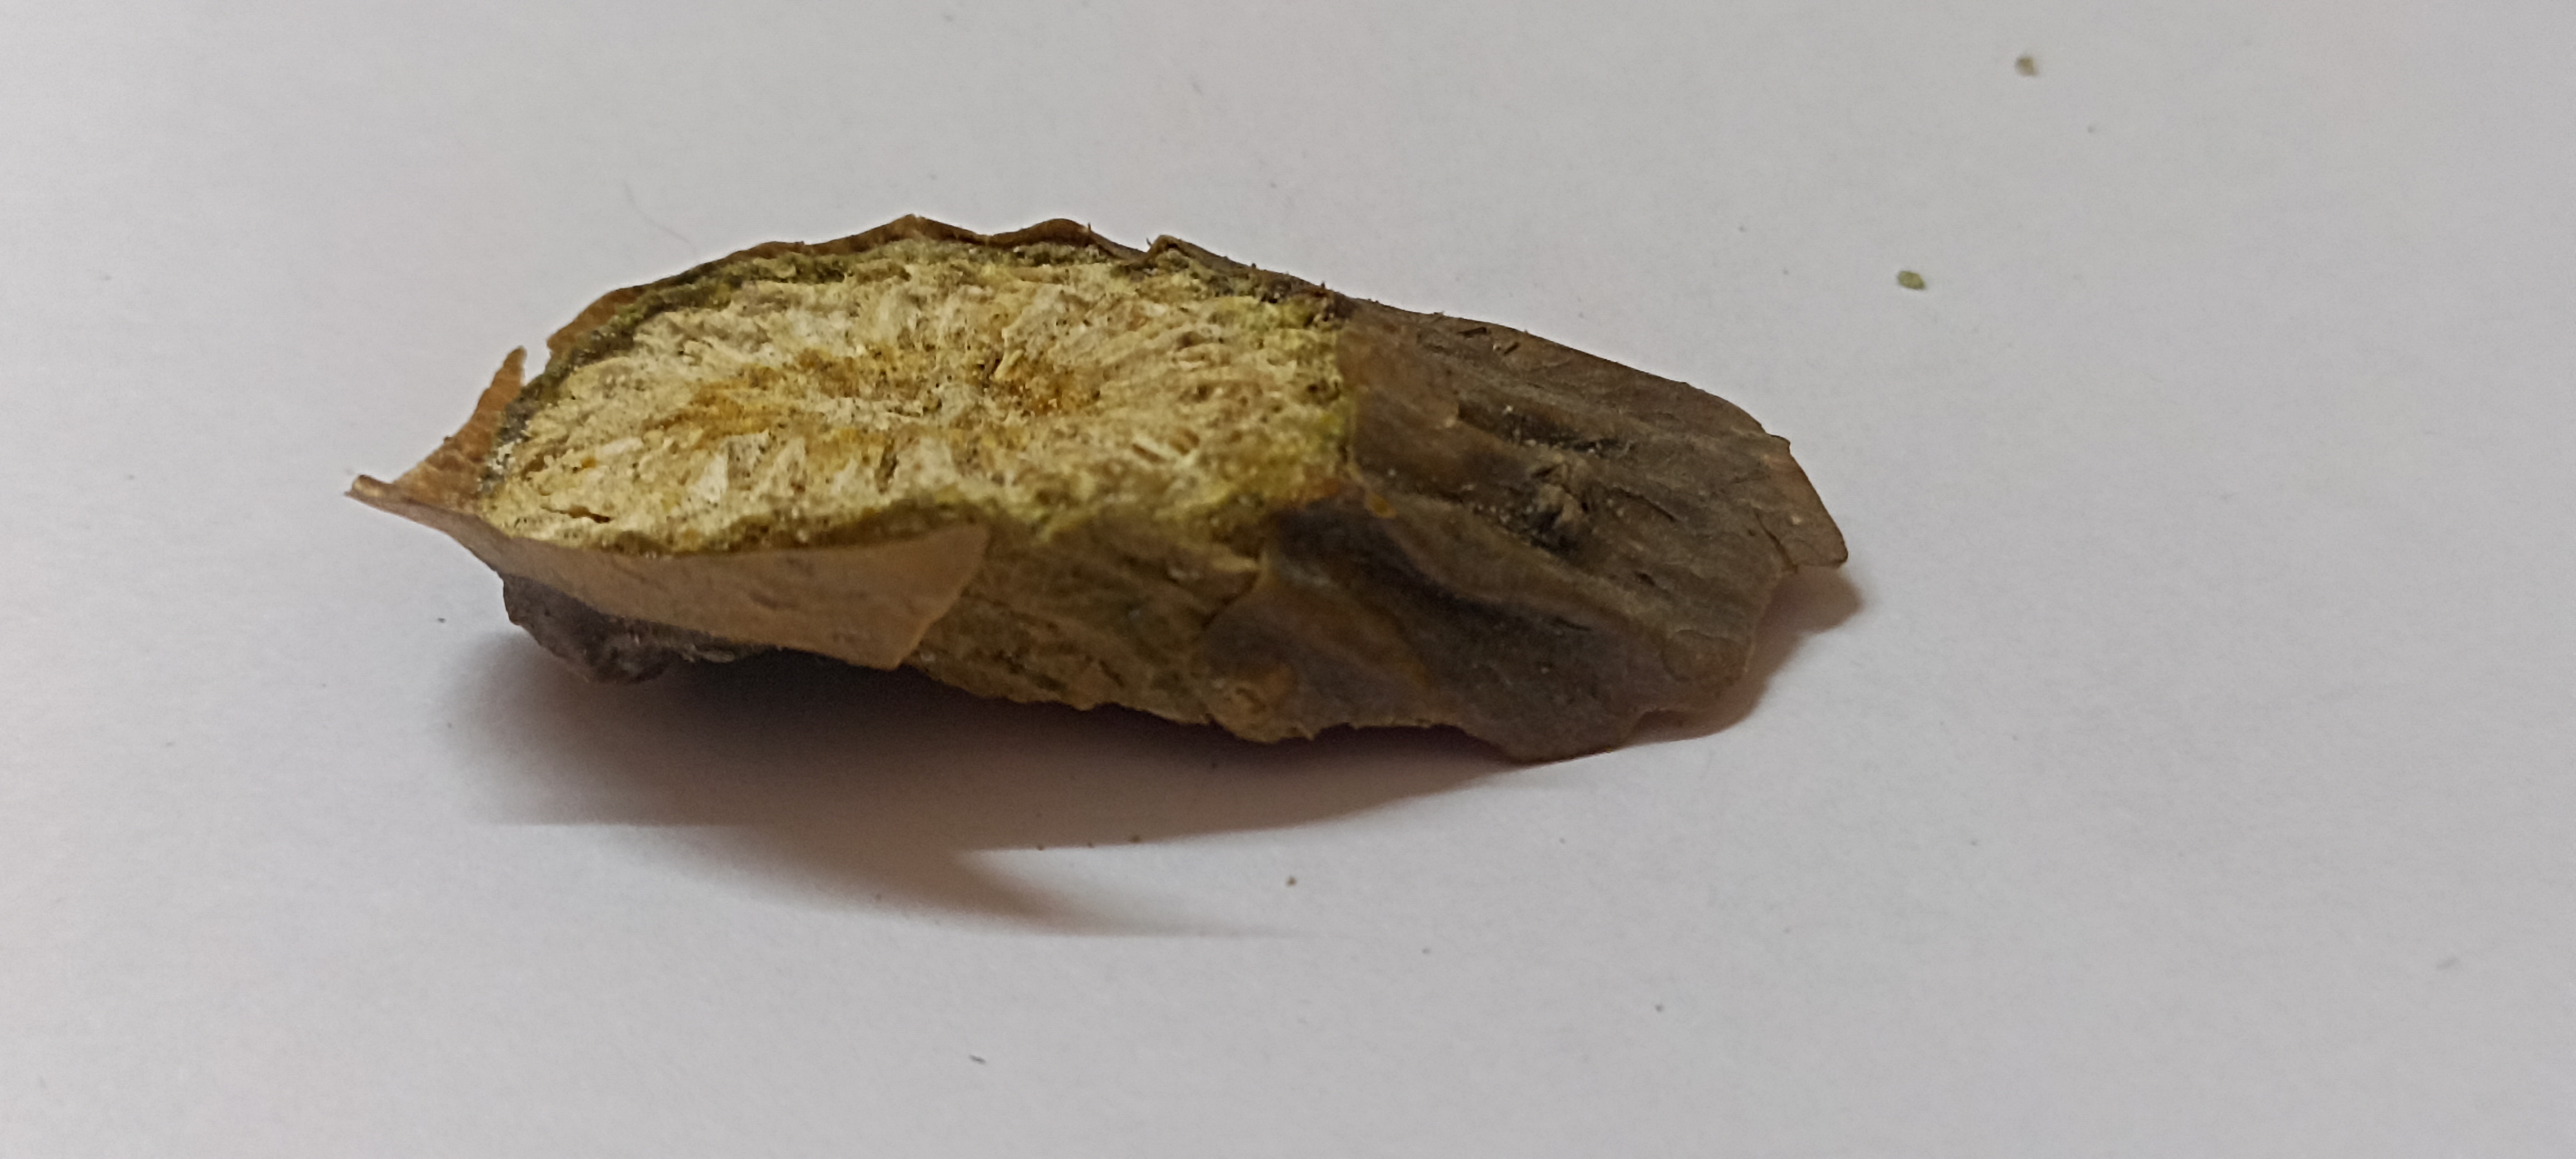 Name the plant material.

gulvel
